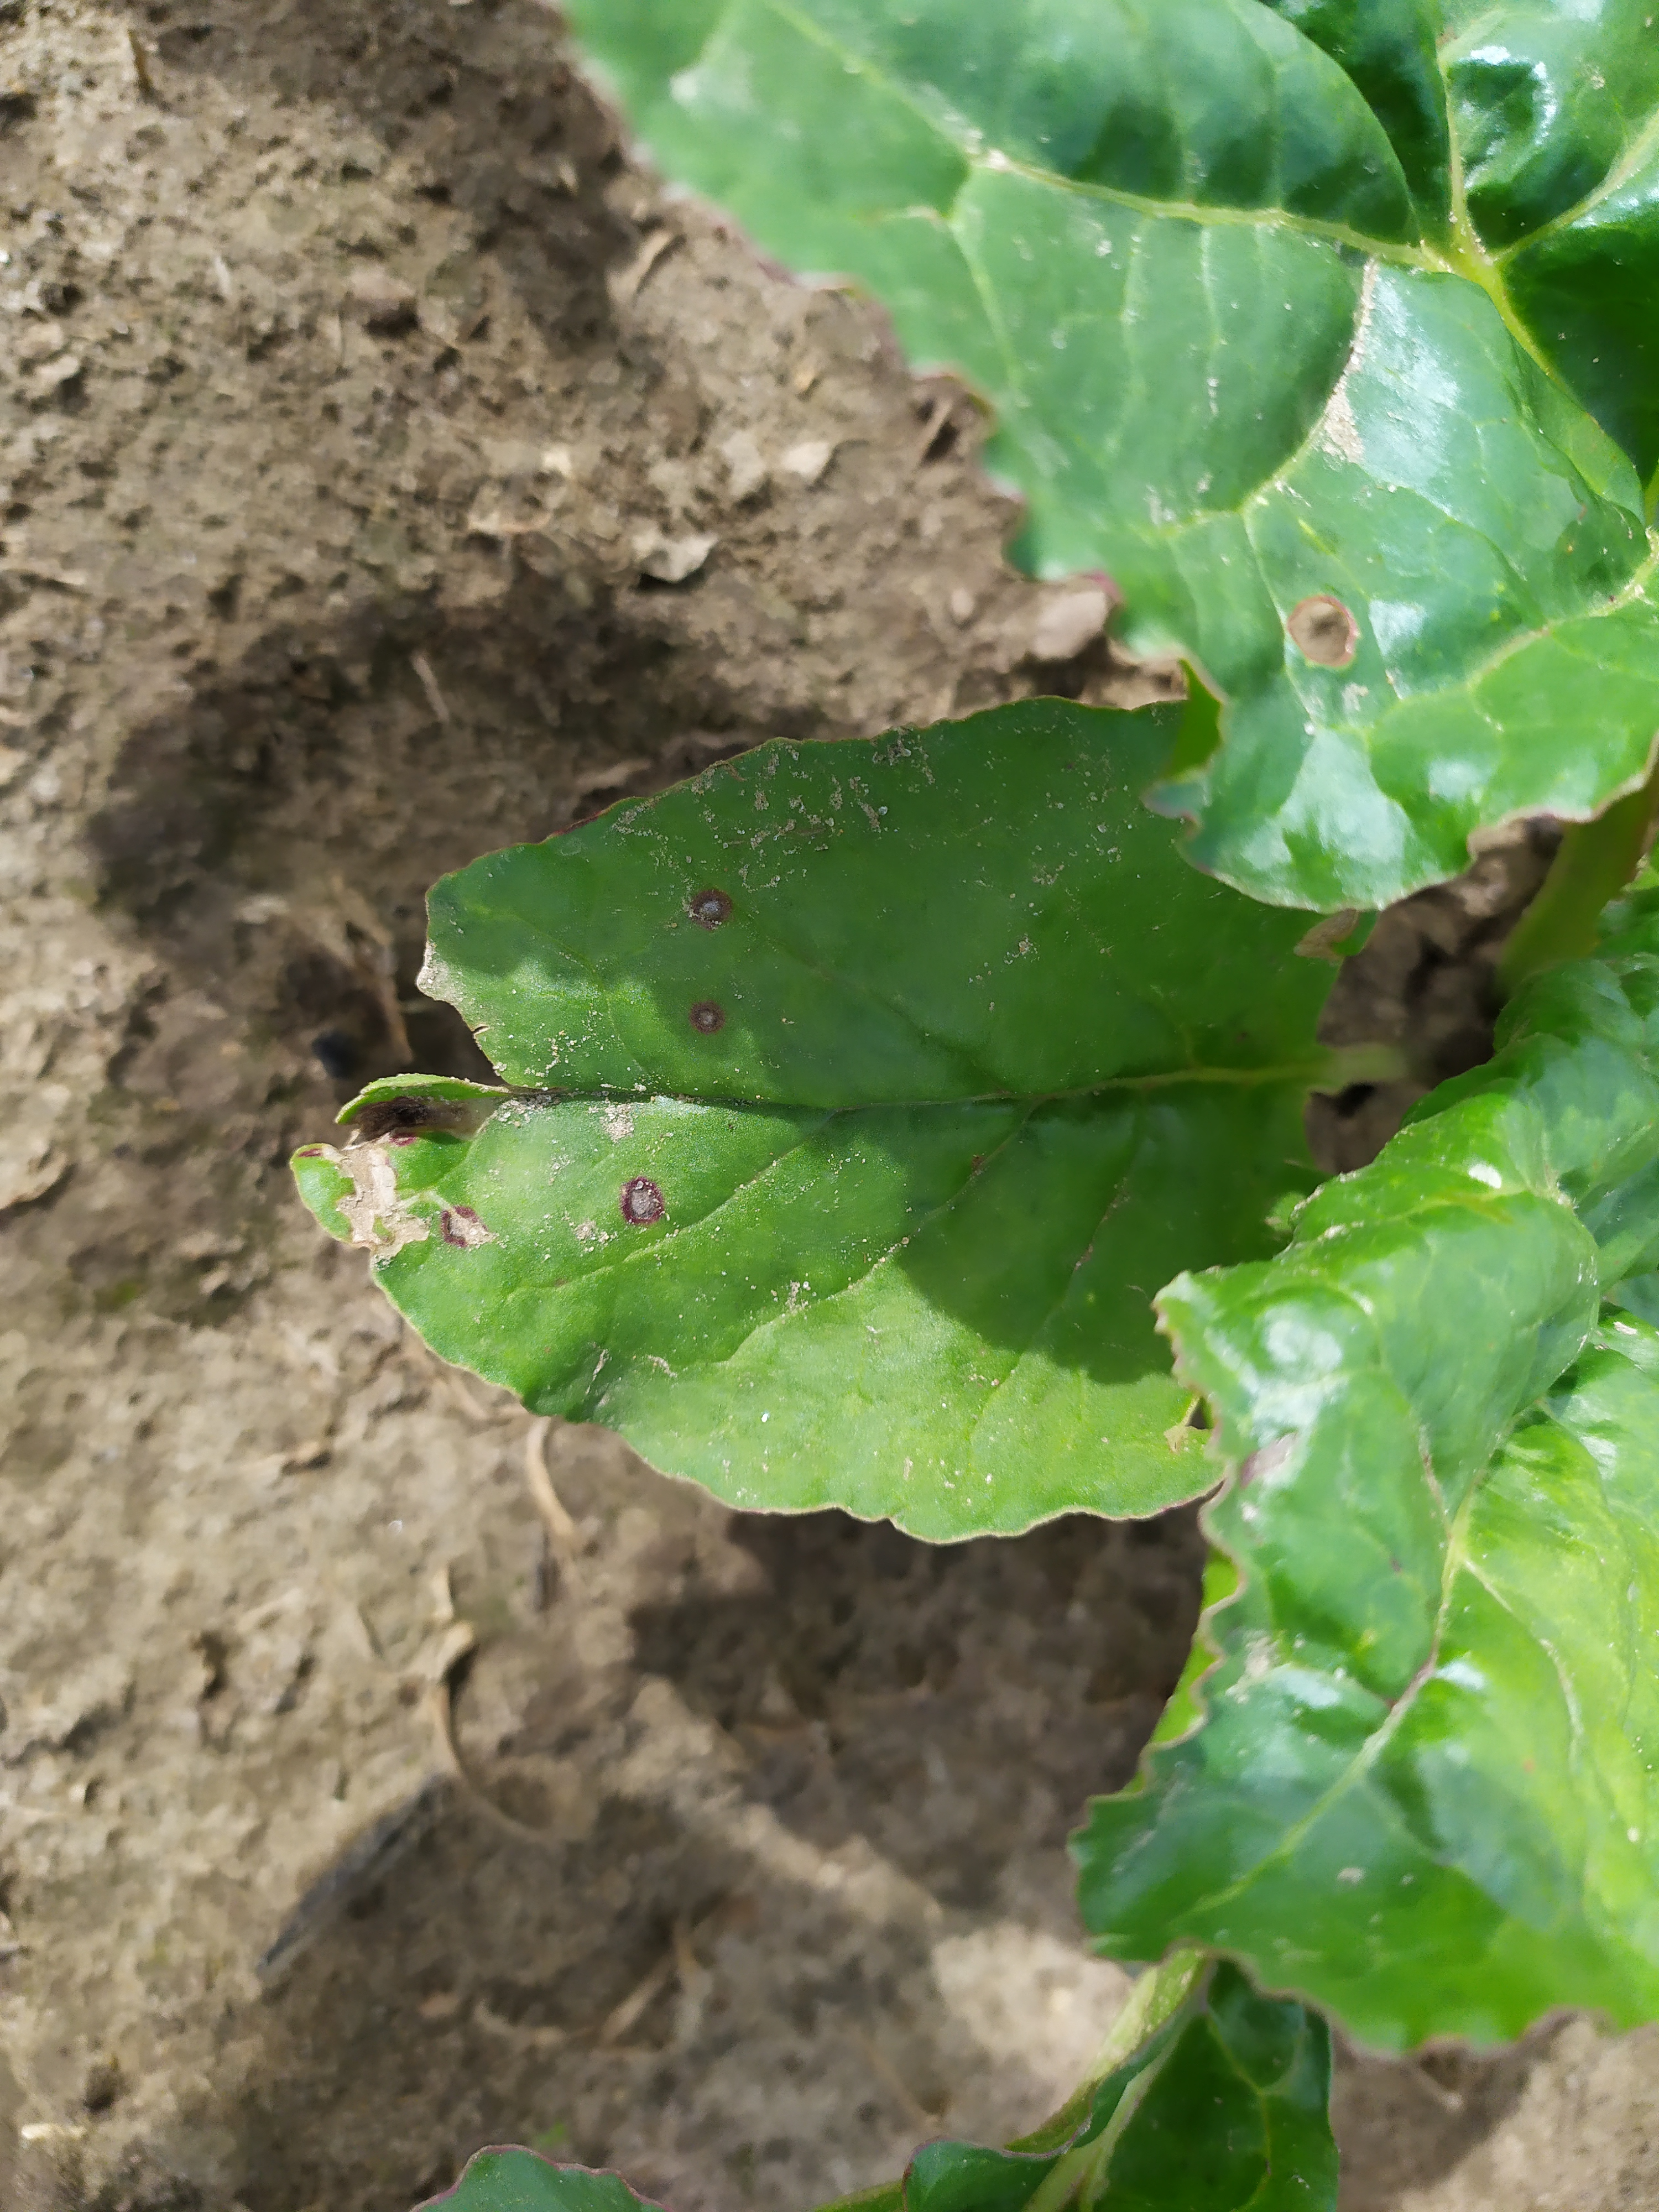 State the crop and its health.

beet, cercospora
